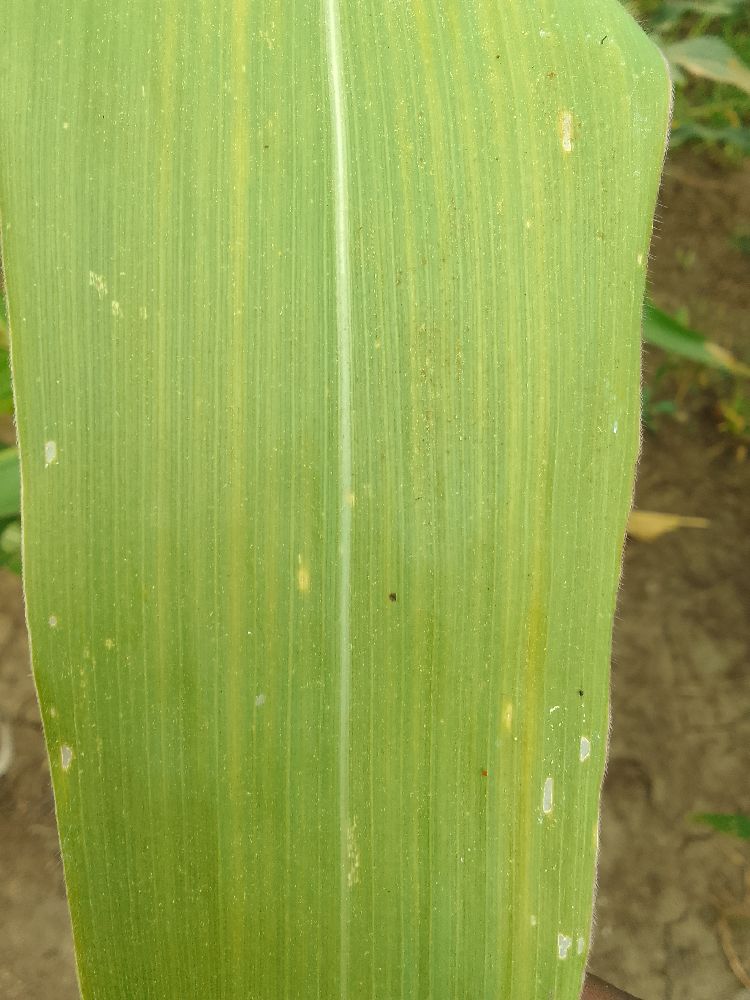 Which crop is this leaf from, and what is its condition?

maize, healthy
